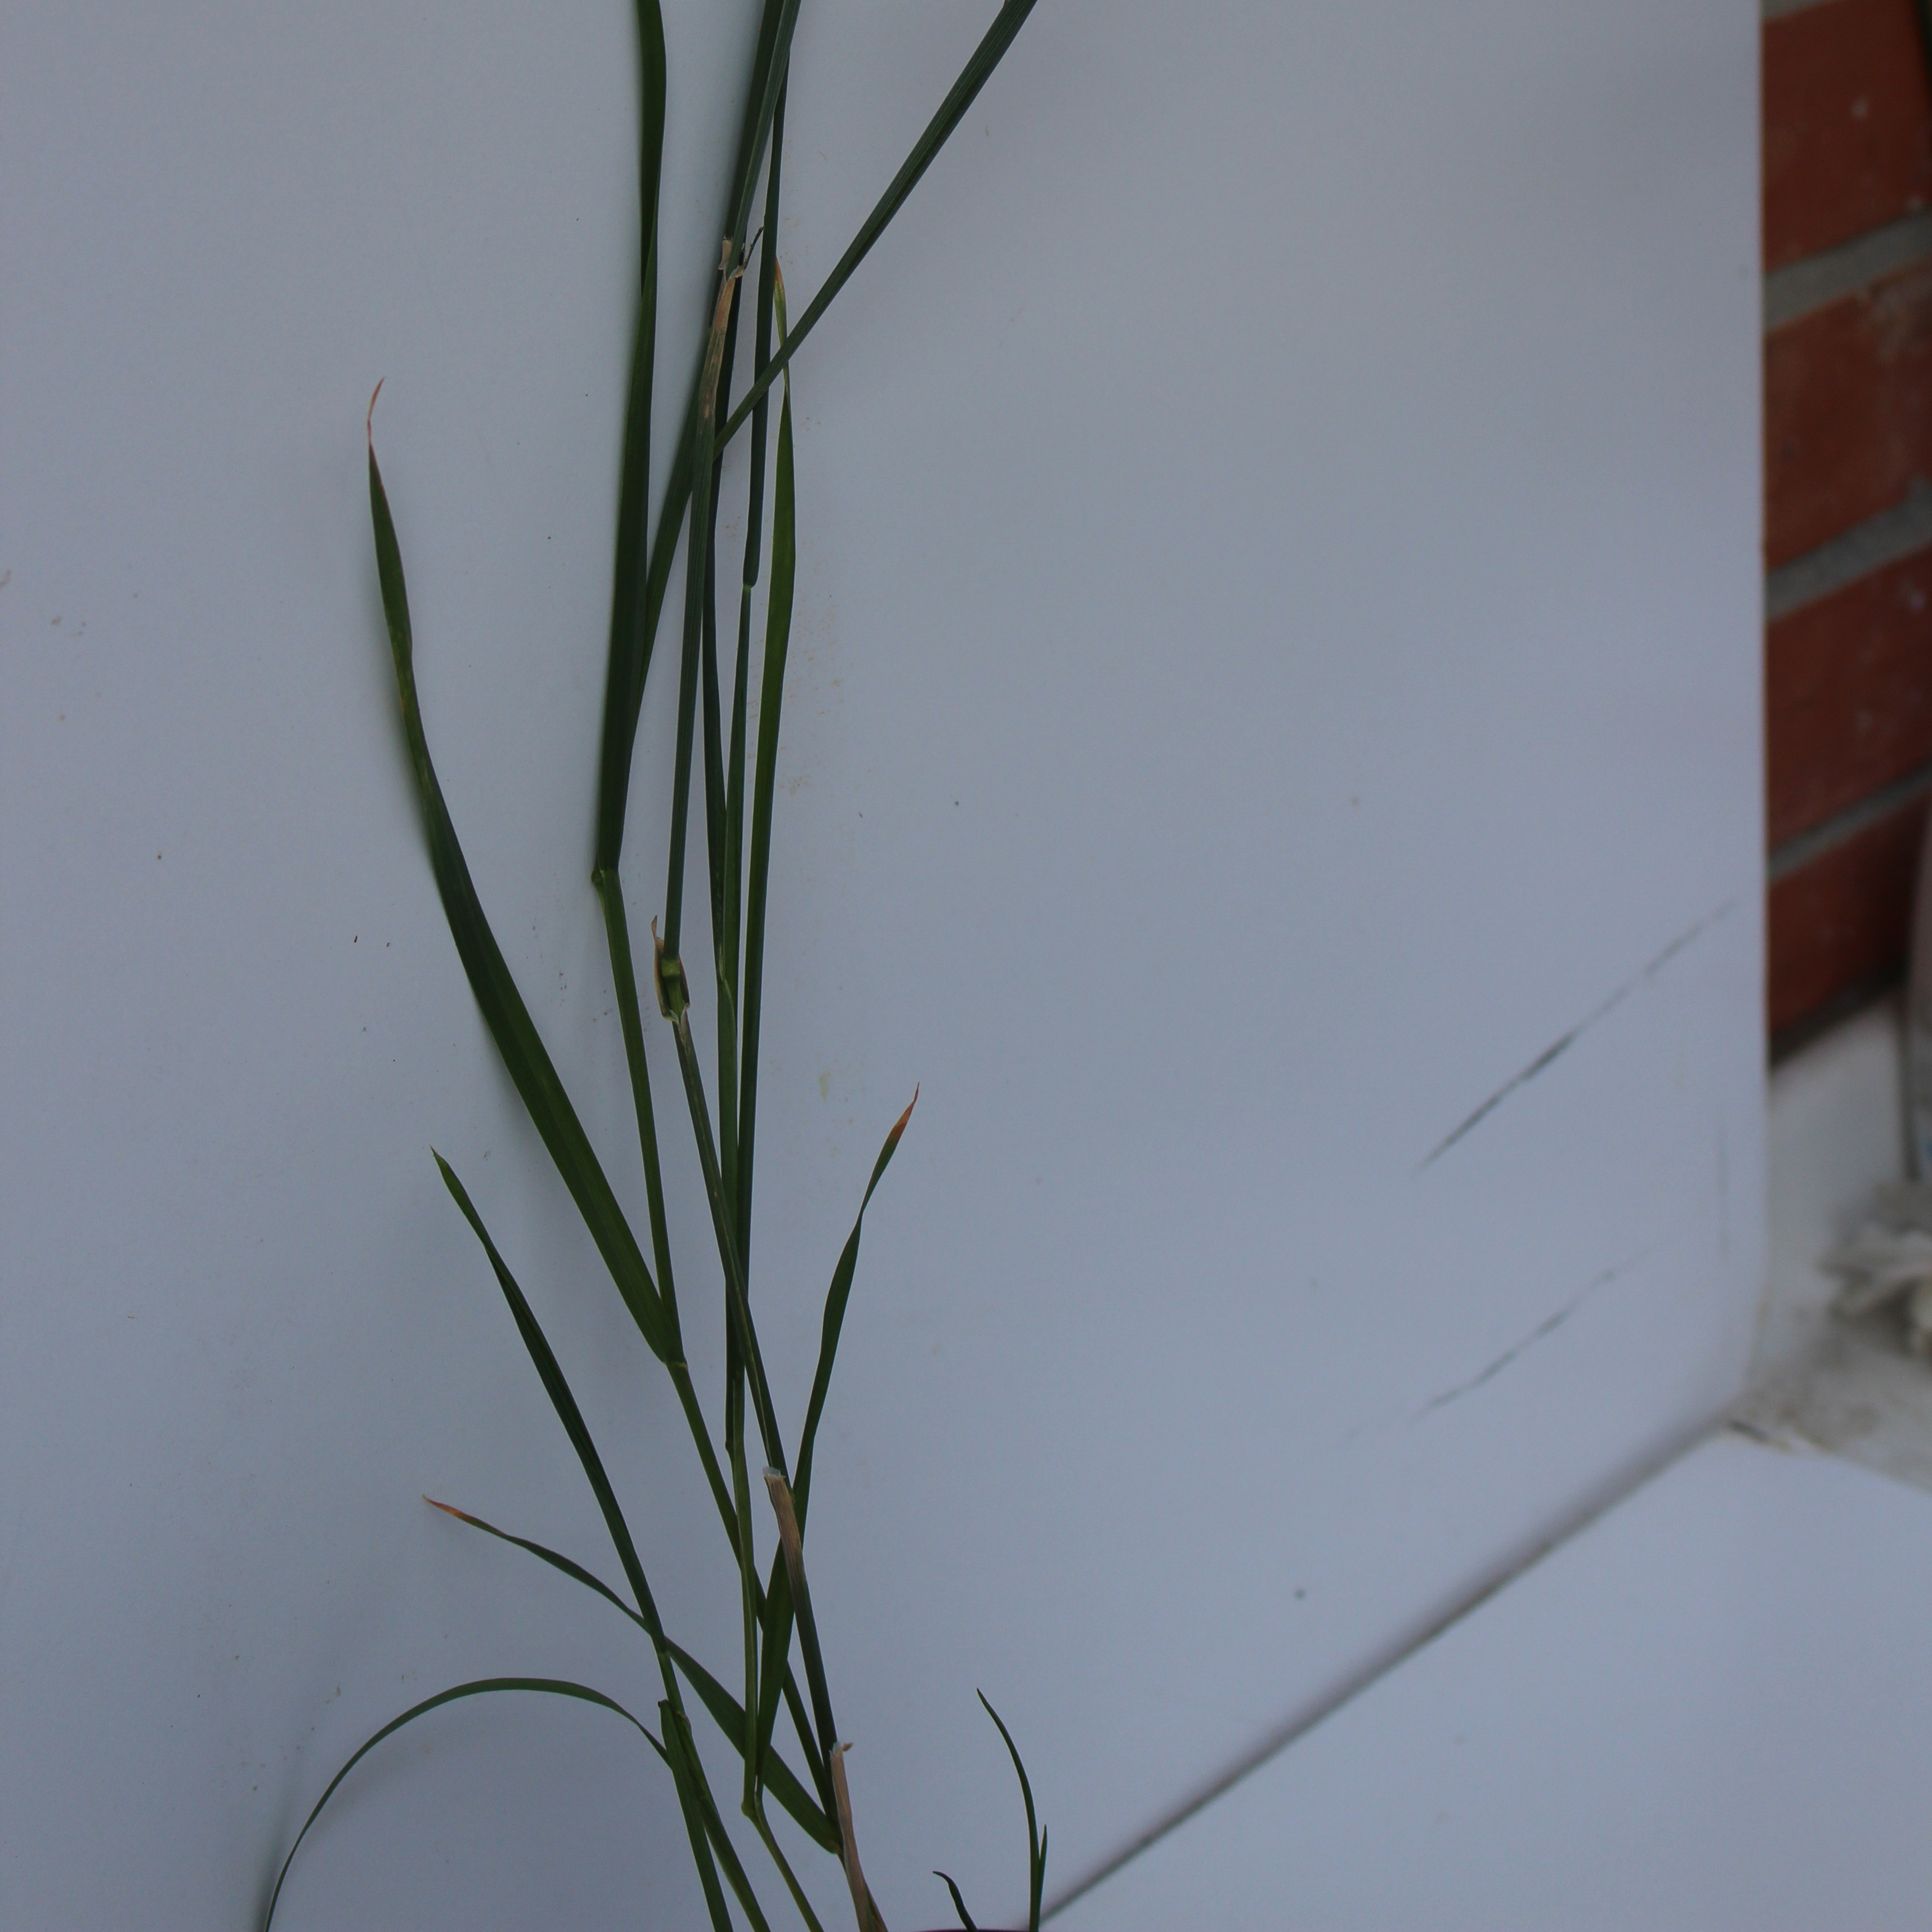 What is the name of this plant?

Avena sterilis
